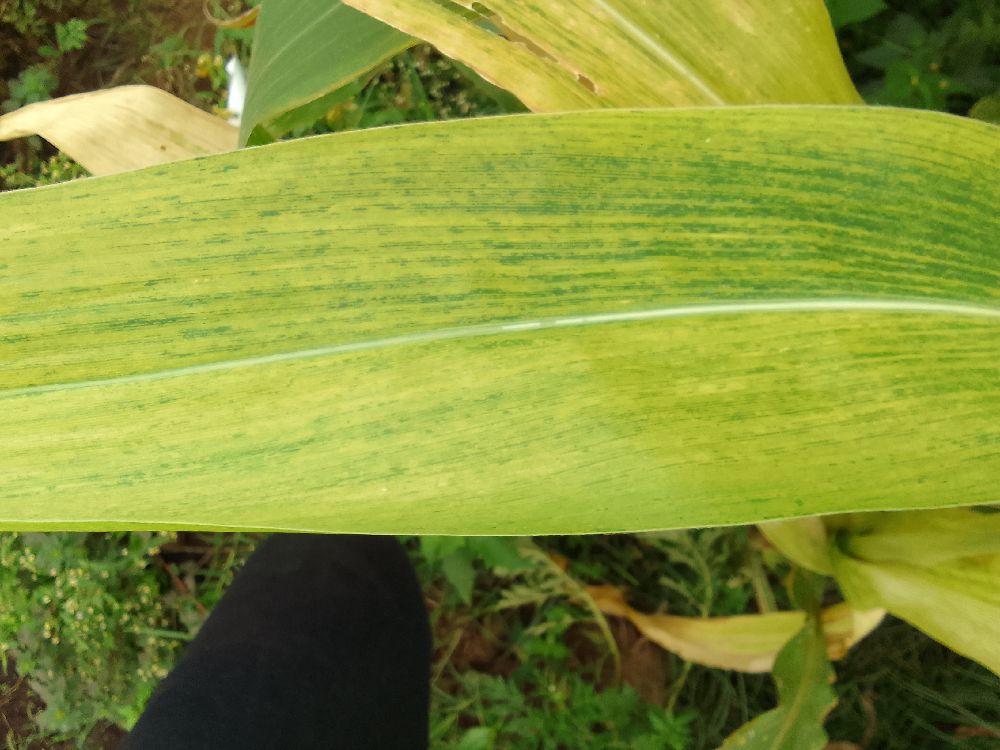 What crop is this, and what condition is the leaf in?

maize, maize lethal necrosis
